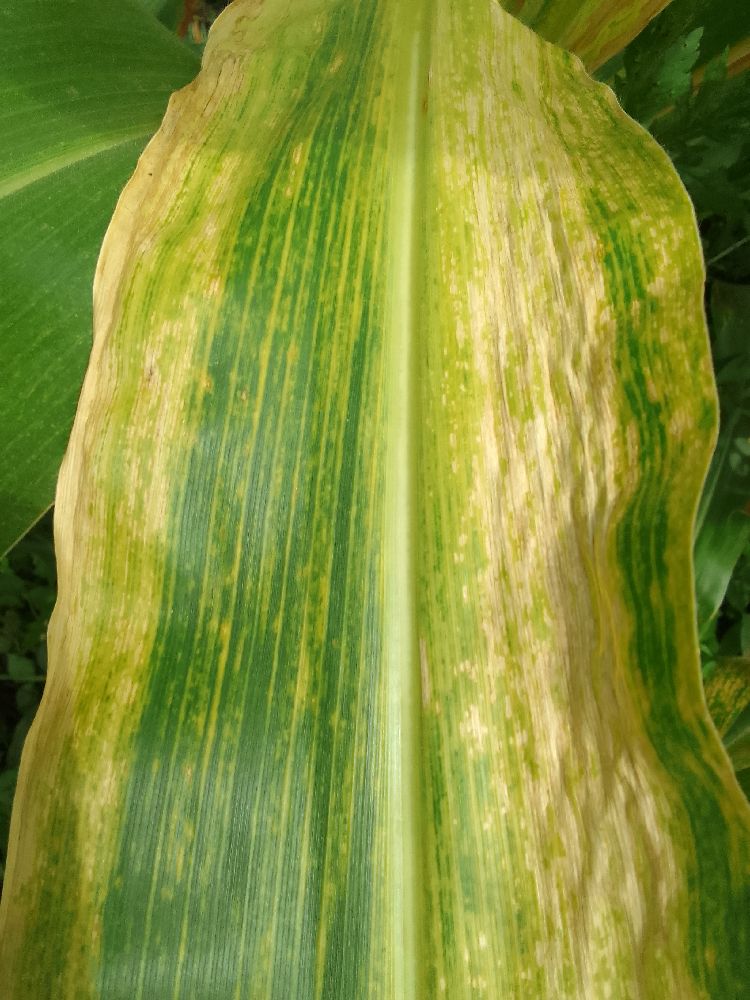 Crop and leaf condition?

maize, maize lethal necrosis
